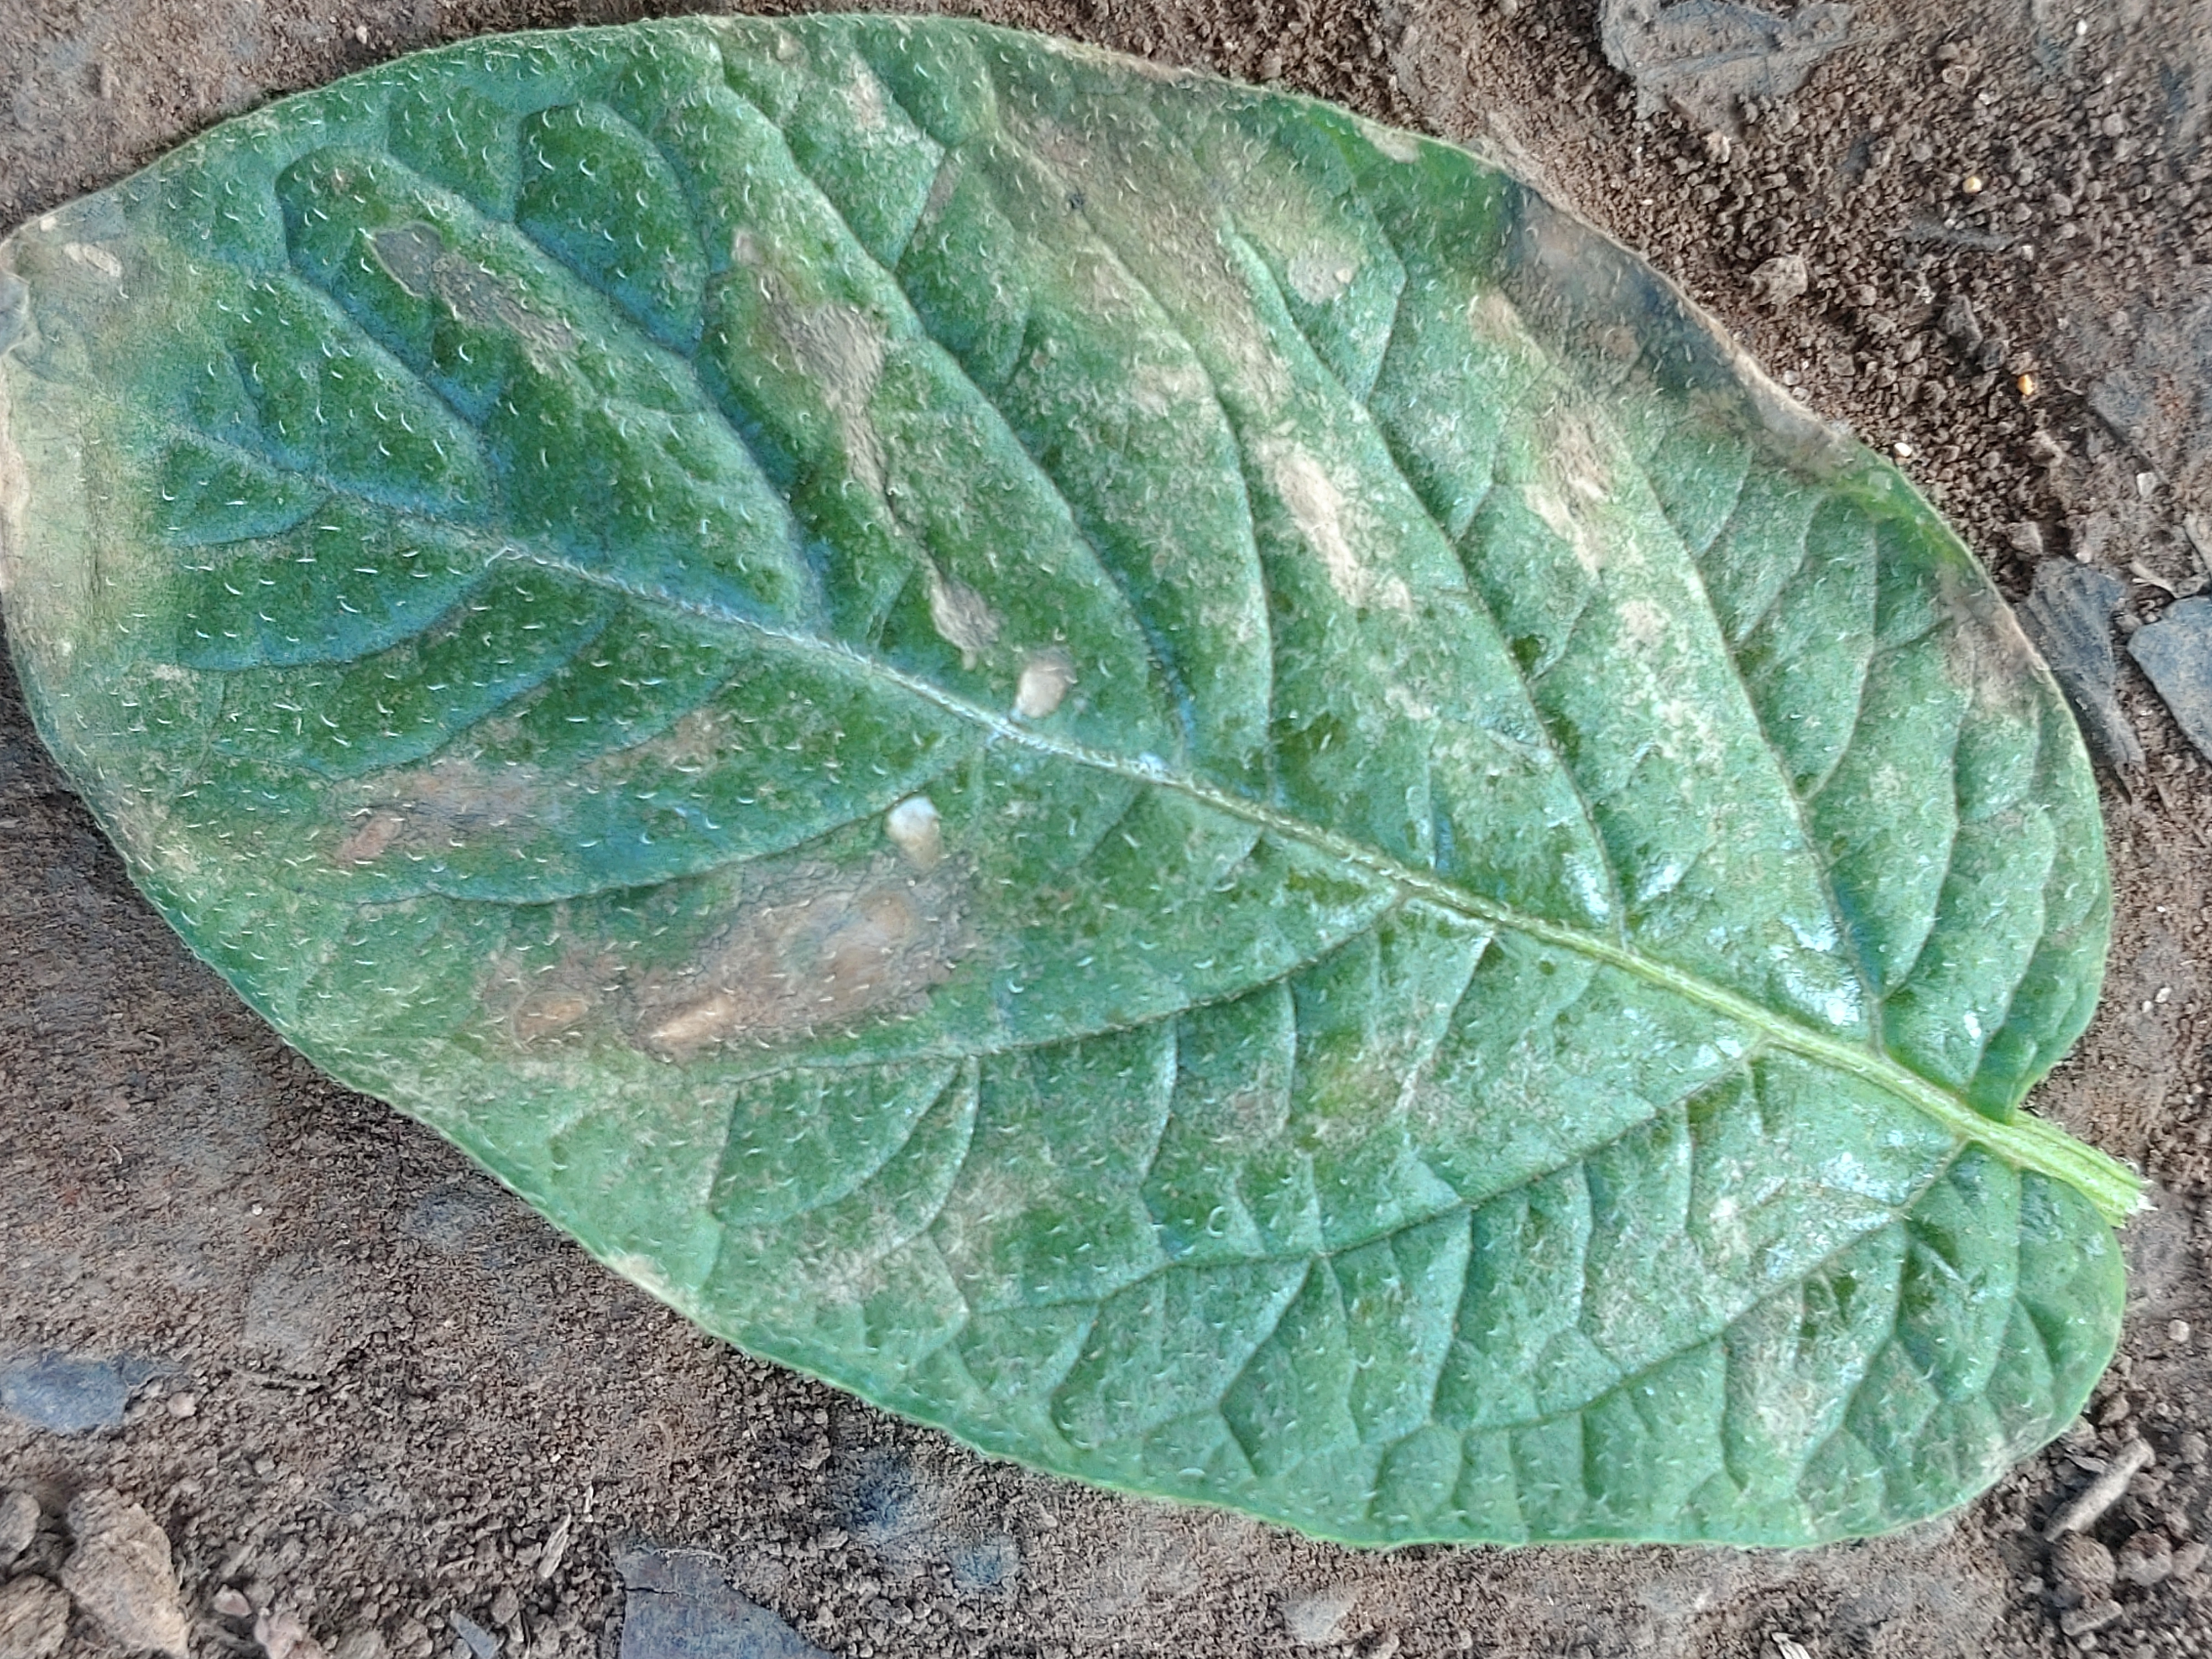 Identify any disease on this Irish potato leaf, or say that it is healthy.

early blight
